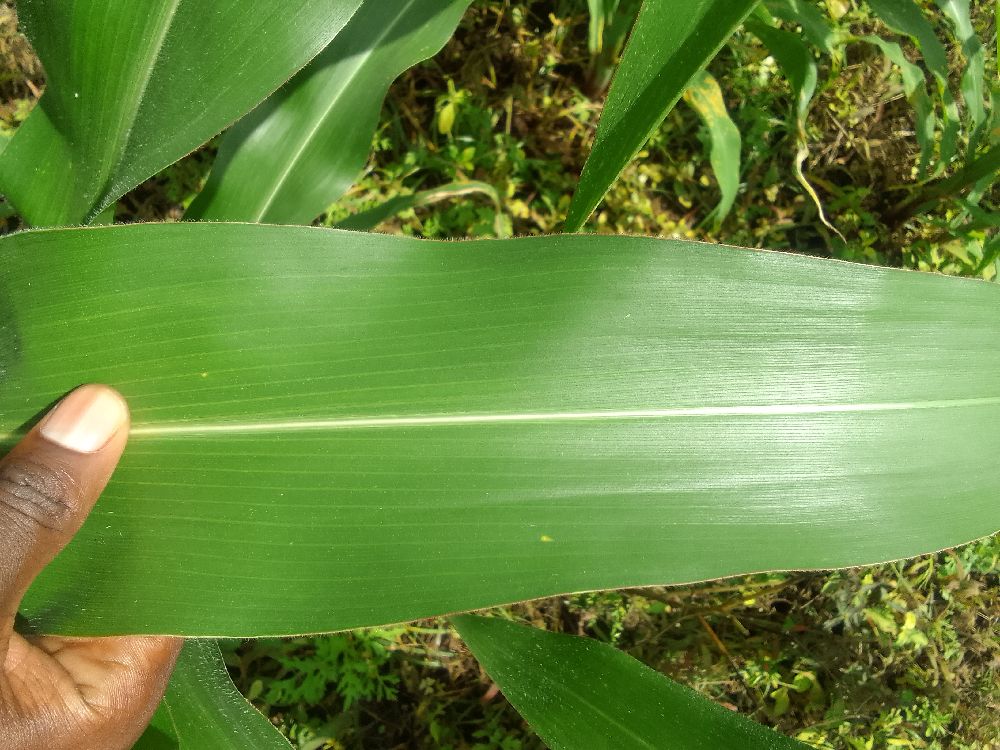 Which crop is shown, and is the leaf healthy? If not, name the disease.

maize, healthy
